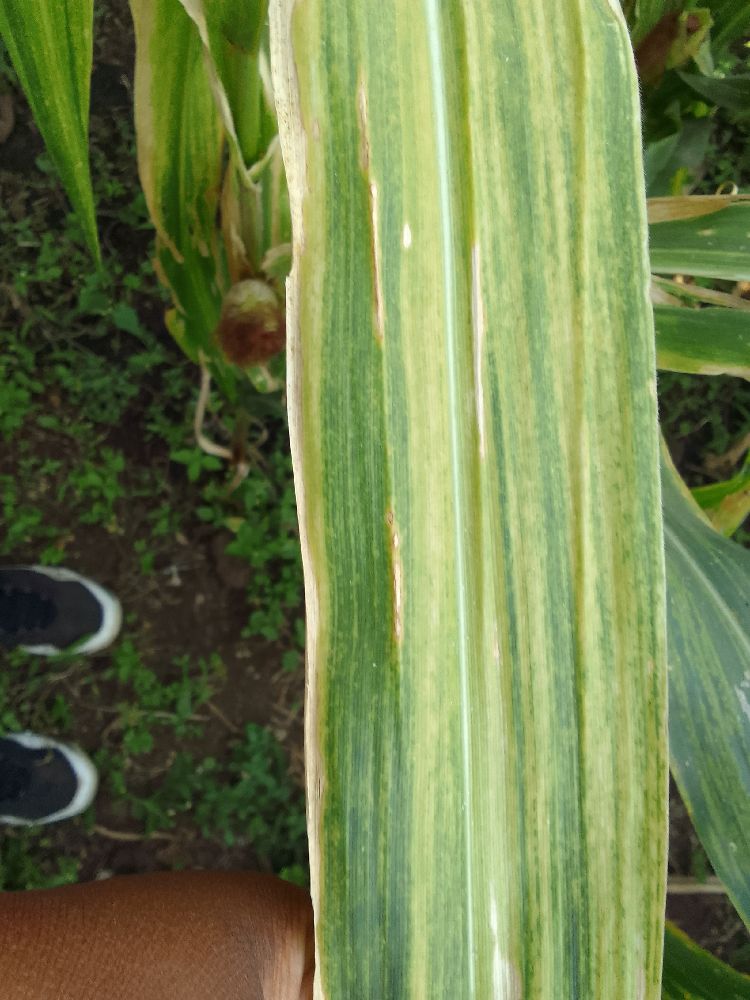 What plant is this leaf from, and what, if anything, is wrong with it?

maize, maize lethal necrosis
